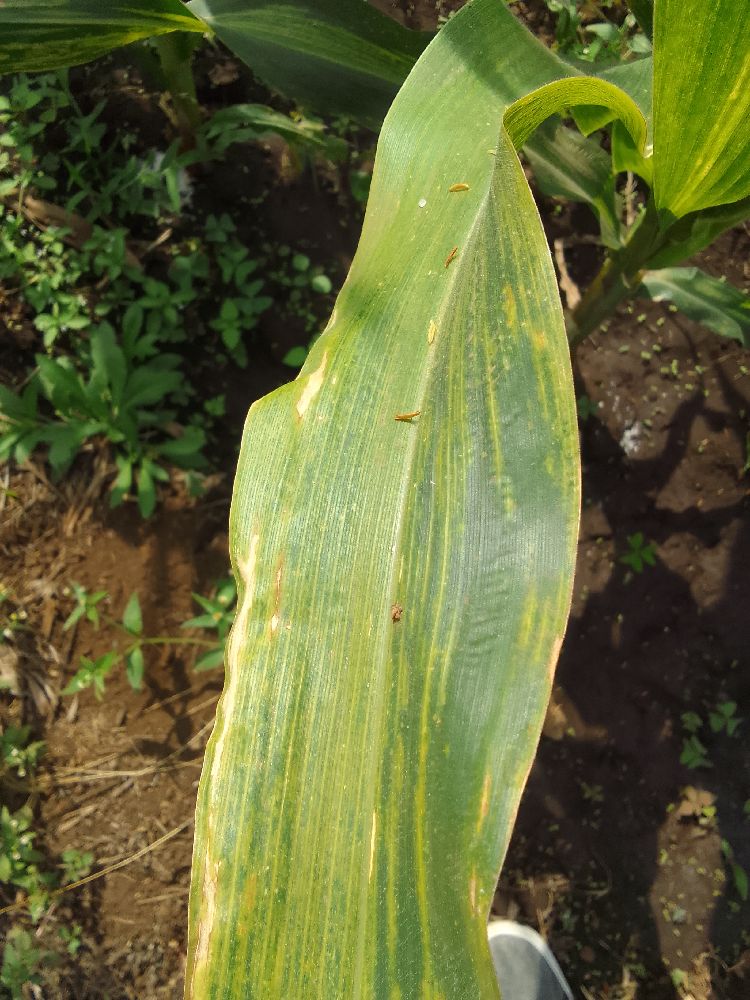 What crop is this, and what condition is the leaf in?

maize, maize lethal necrosis
